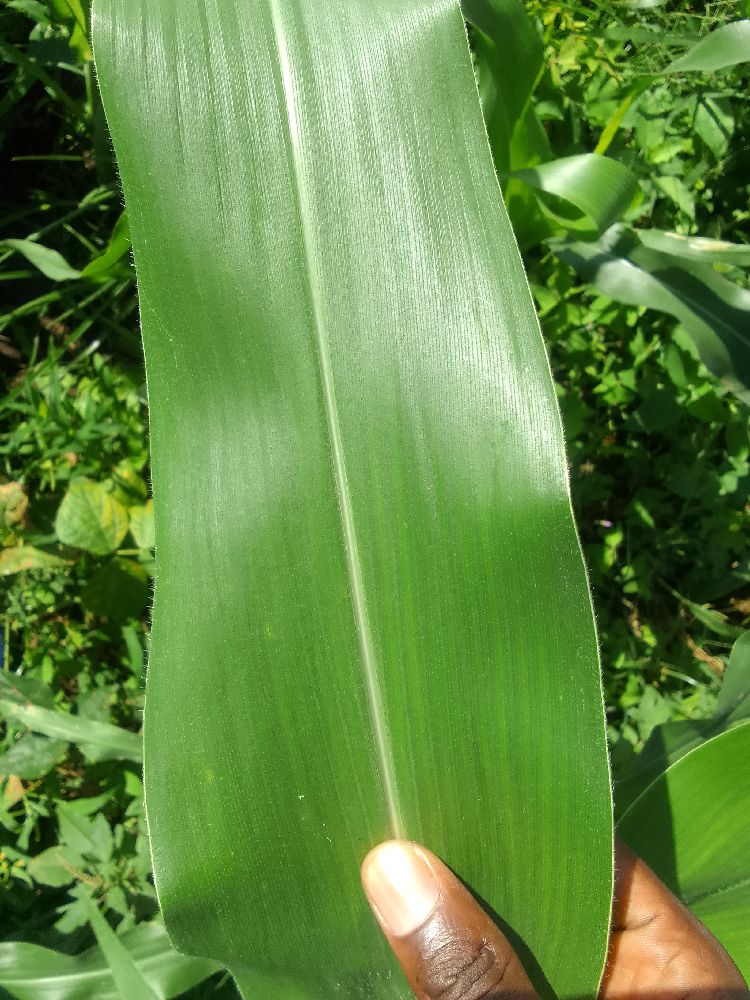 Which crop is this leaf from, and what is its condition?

maize, healthy
